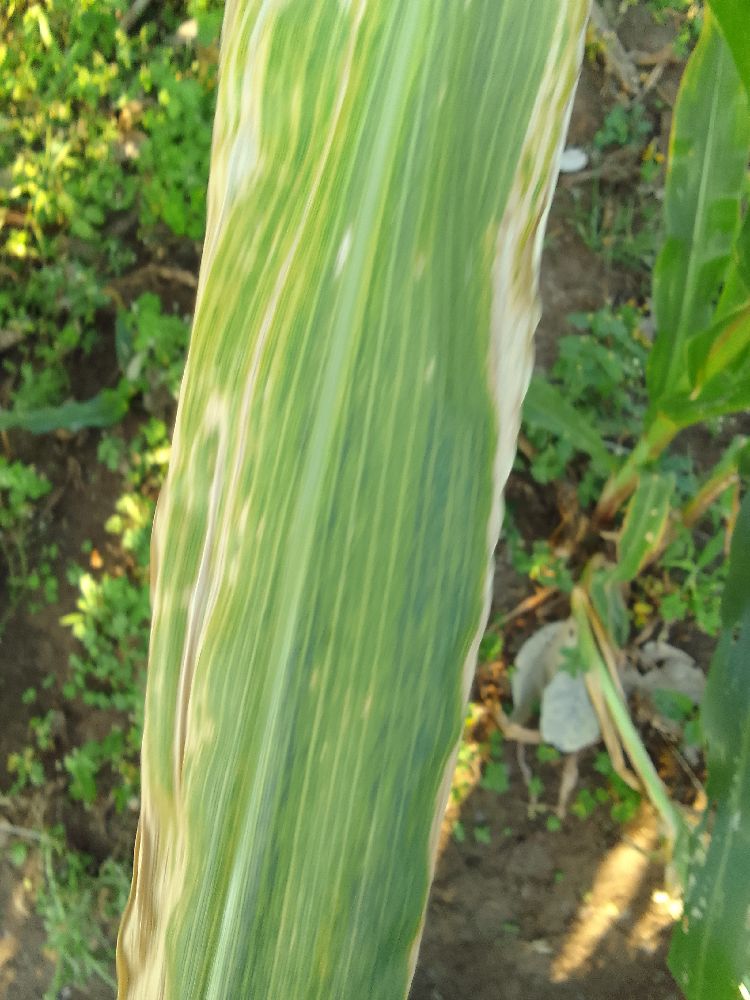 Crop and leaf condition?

maize, maize lethal necrosis
